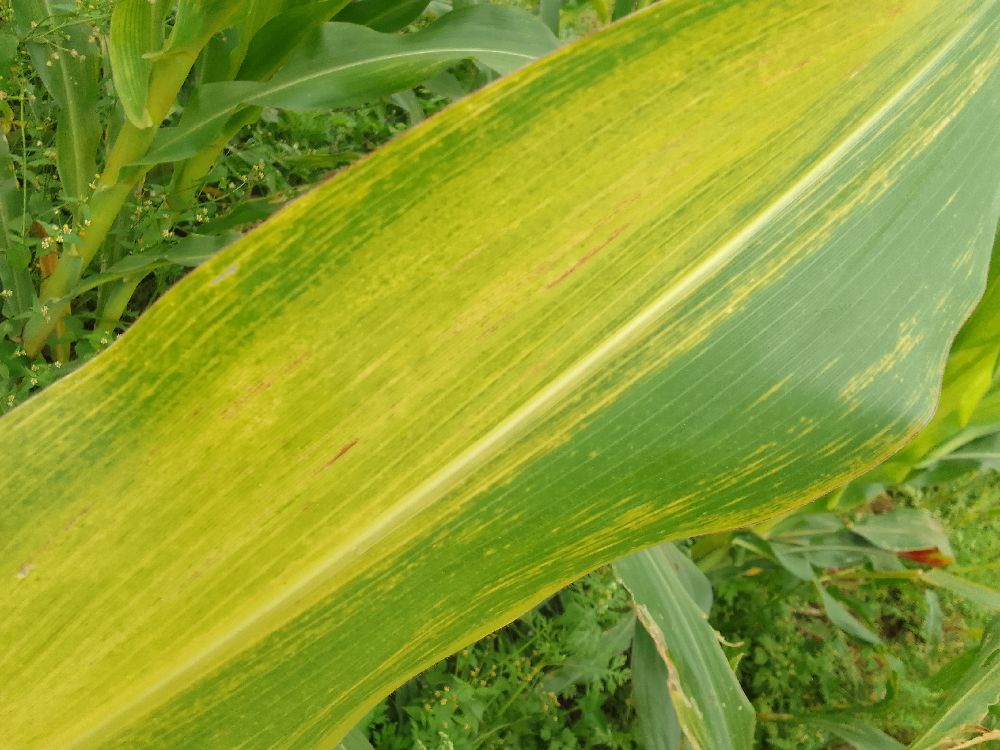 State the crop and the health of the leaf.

maize, maize lethal necrosis
